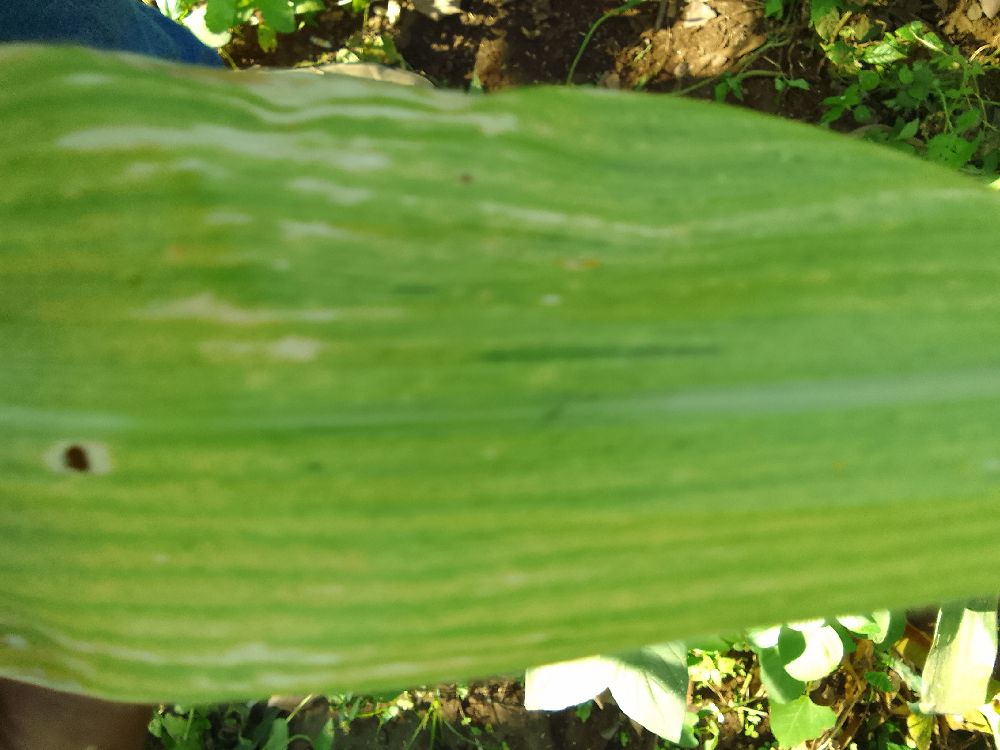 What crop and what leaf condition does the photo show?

maize, maize lethal necrosis
